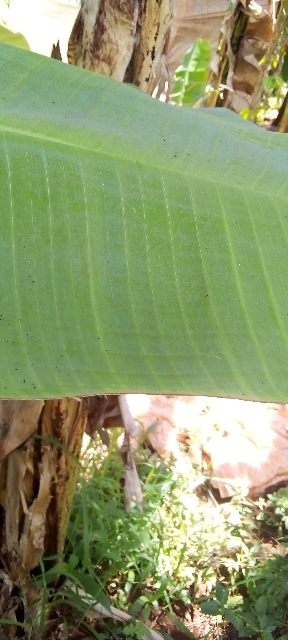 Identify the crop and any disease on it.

banana, healthy
